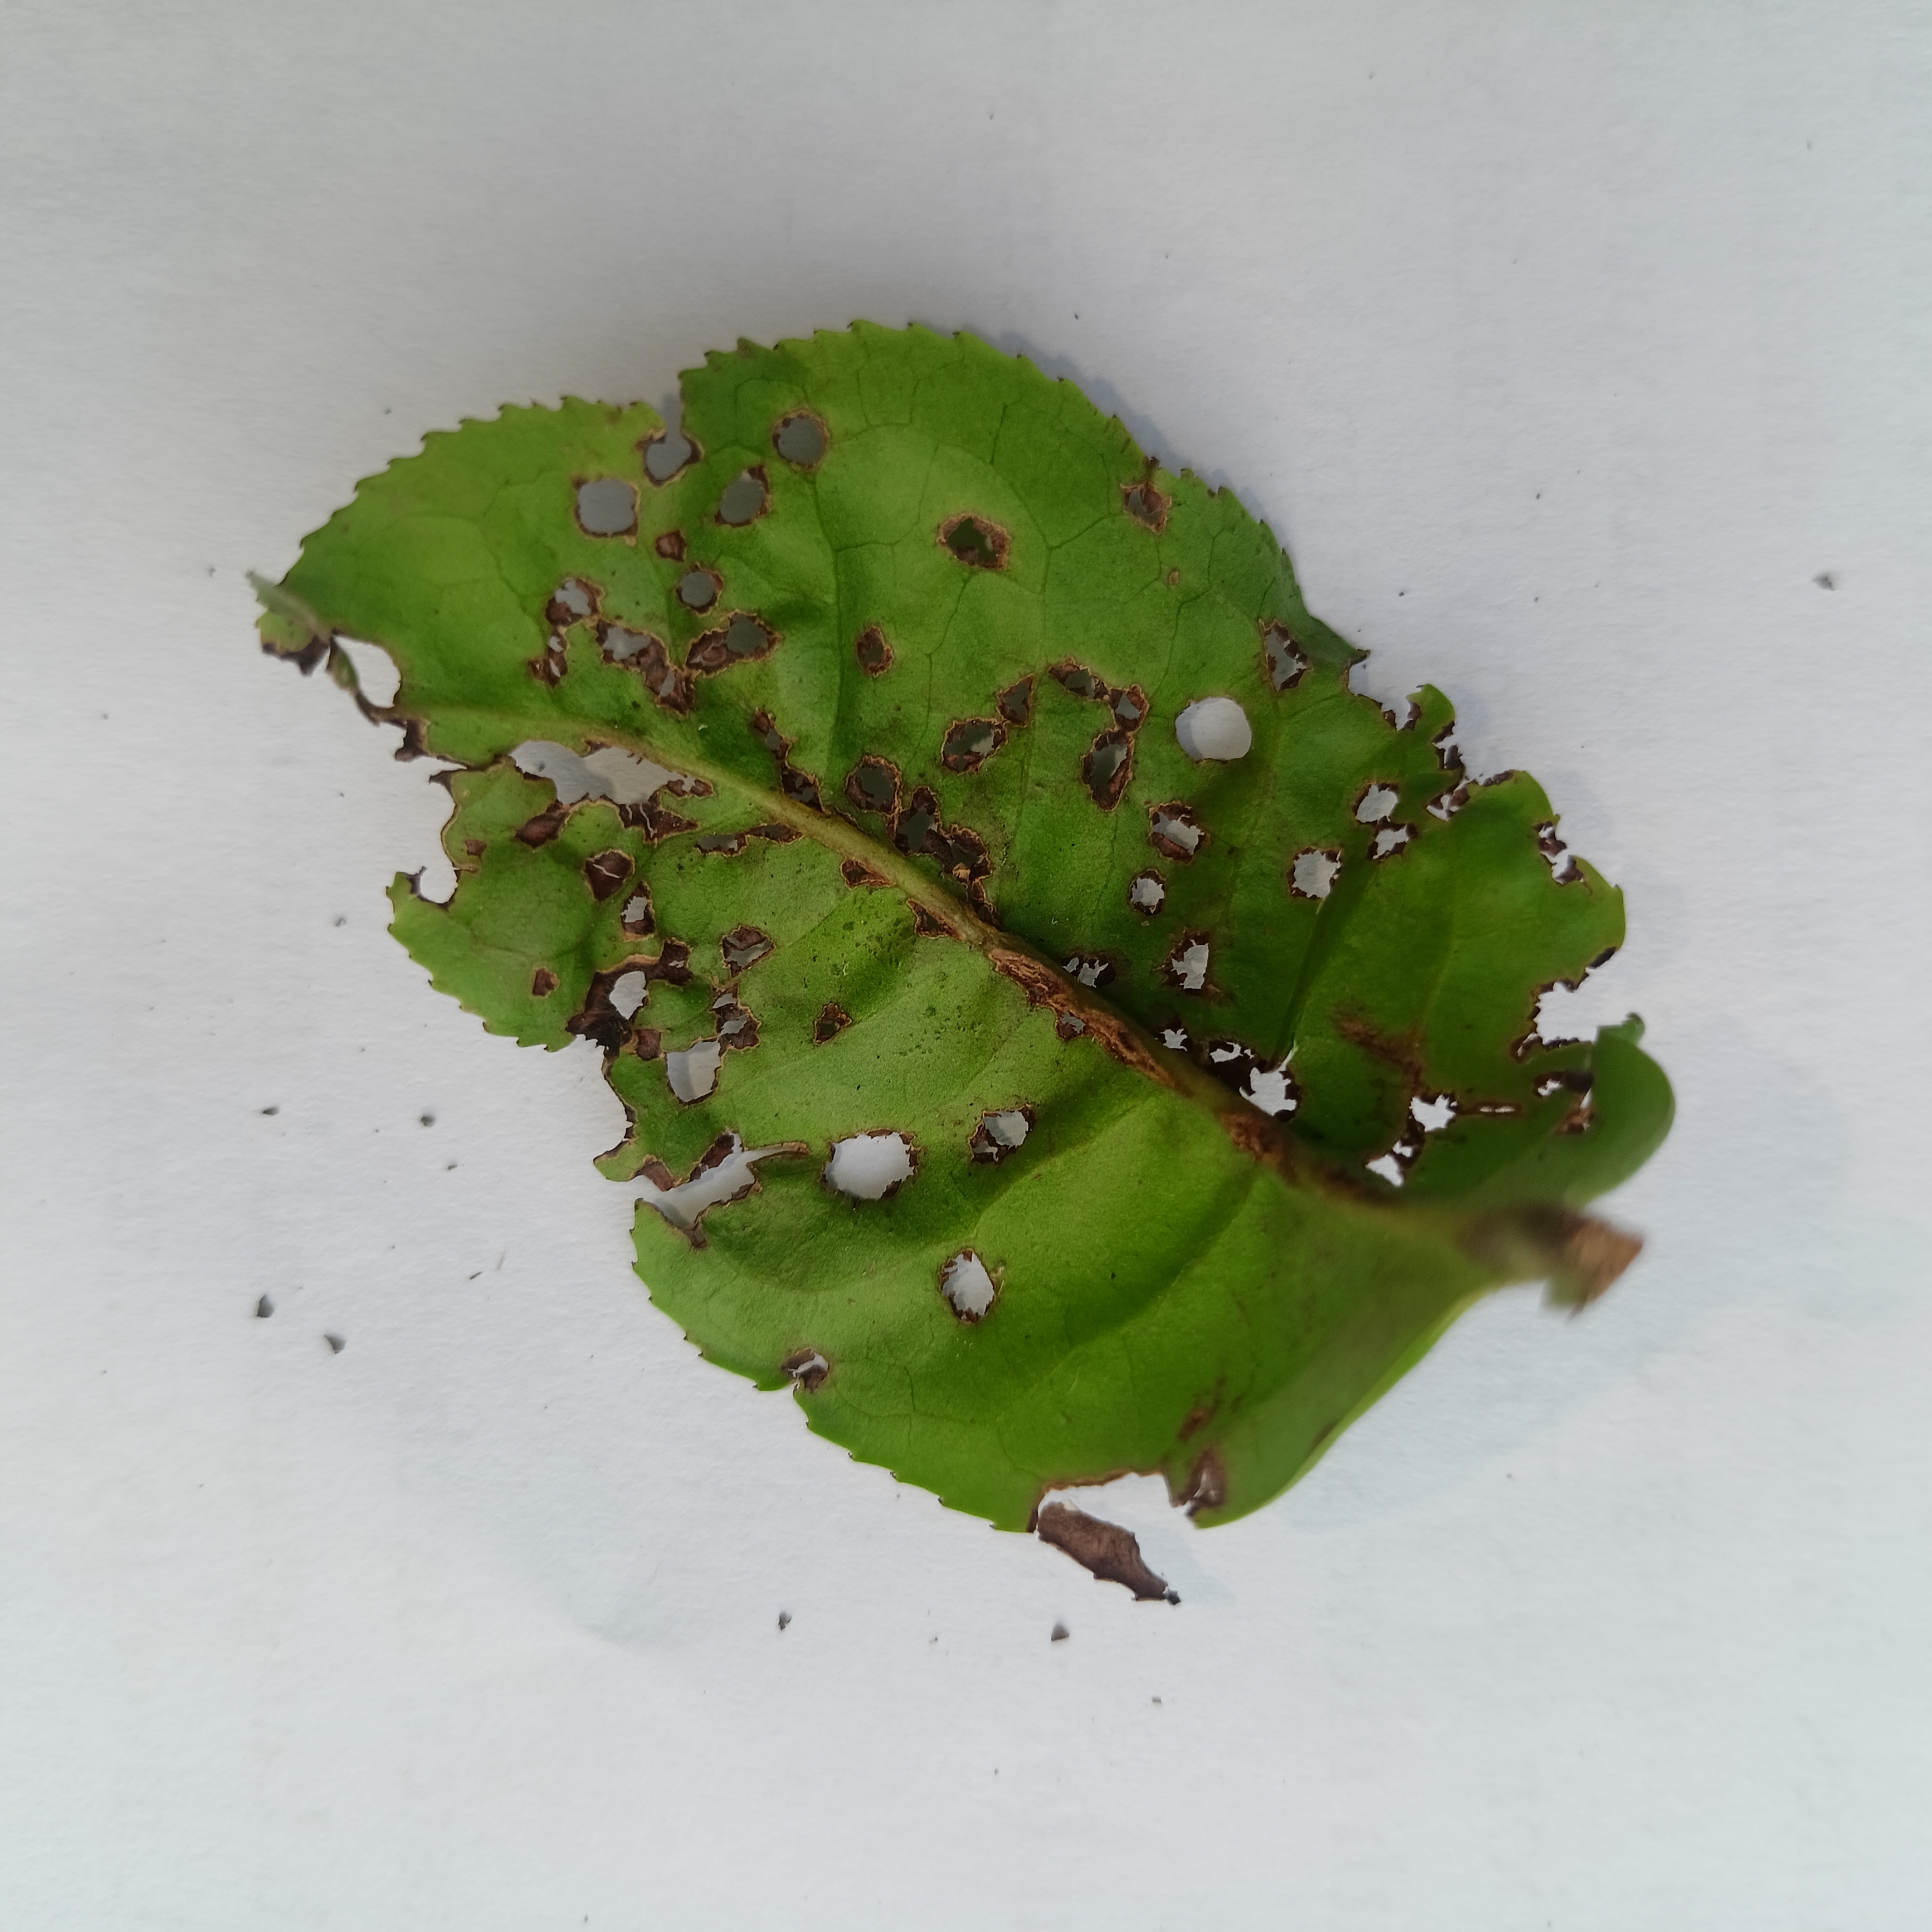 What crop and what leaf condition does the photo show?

tea, helopeltis
